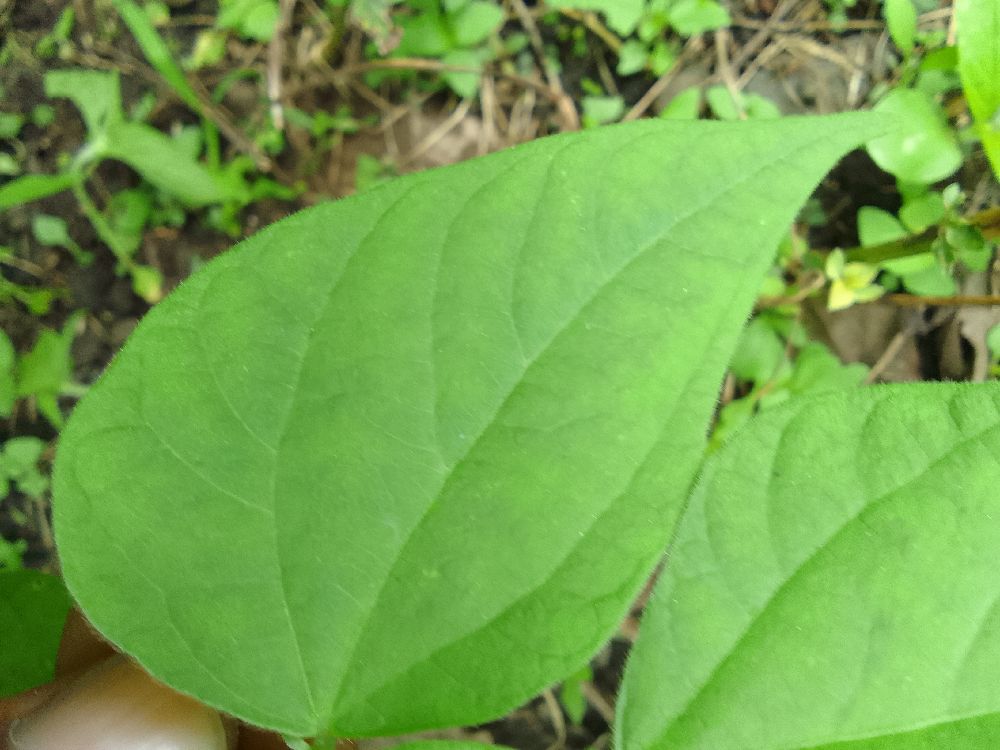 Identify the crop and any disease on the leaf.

common bean, healthy
